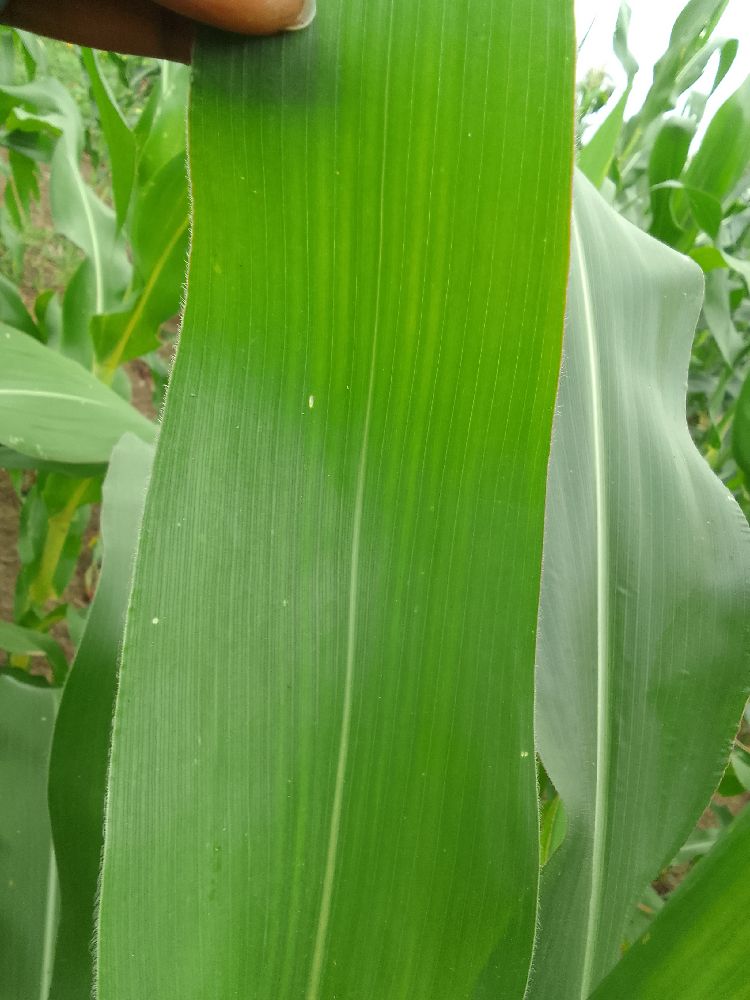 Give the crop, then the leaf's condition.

maize, healthy
